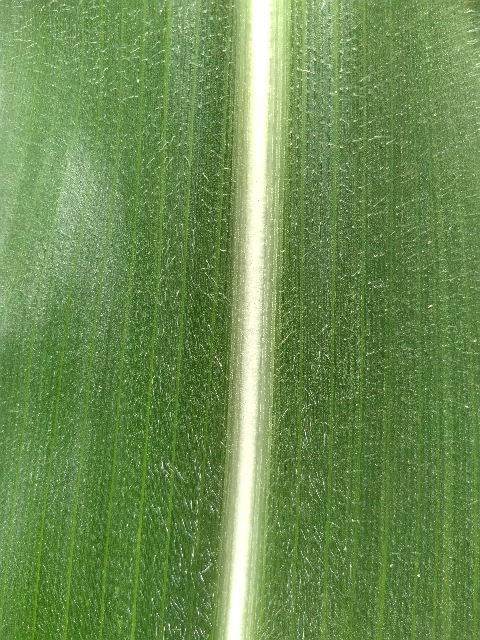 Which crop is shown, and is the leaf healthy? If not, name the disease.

maize, healthy
